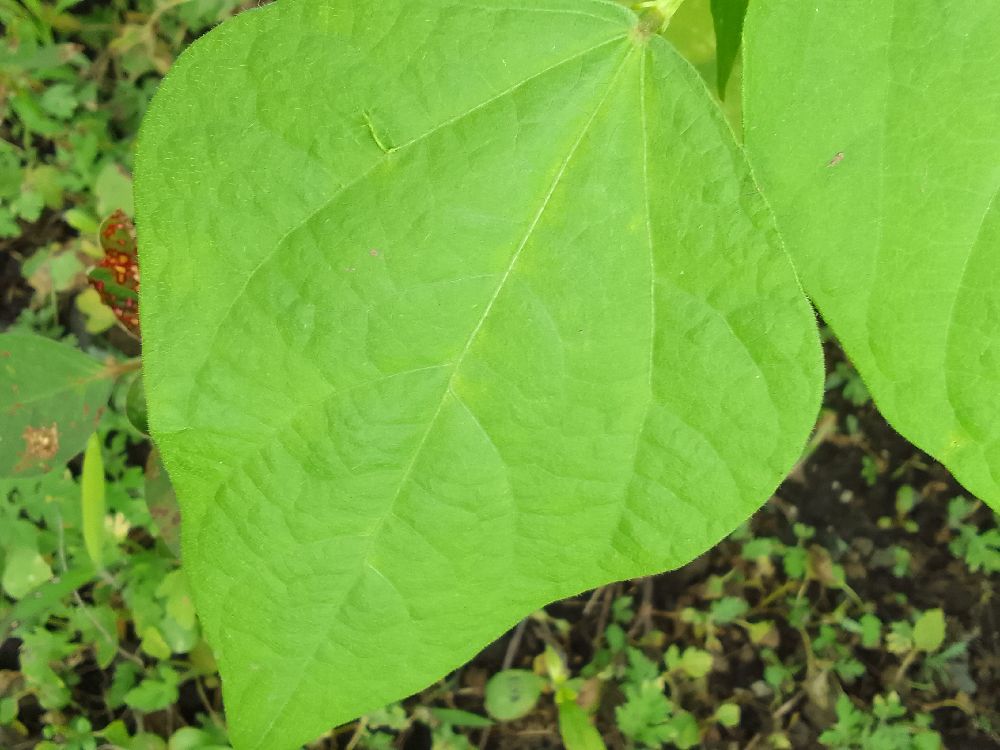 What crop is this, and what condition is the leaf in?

common bean, healthy
